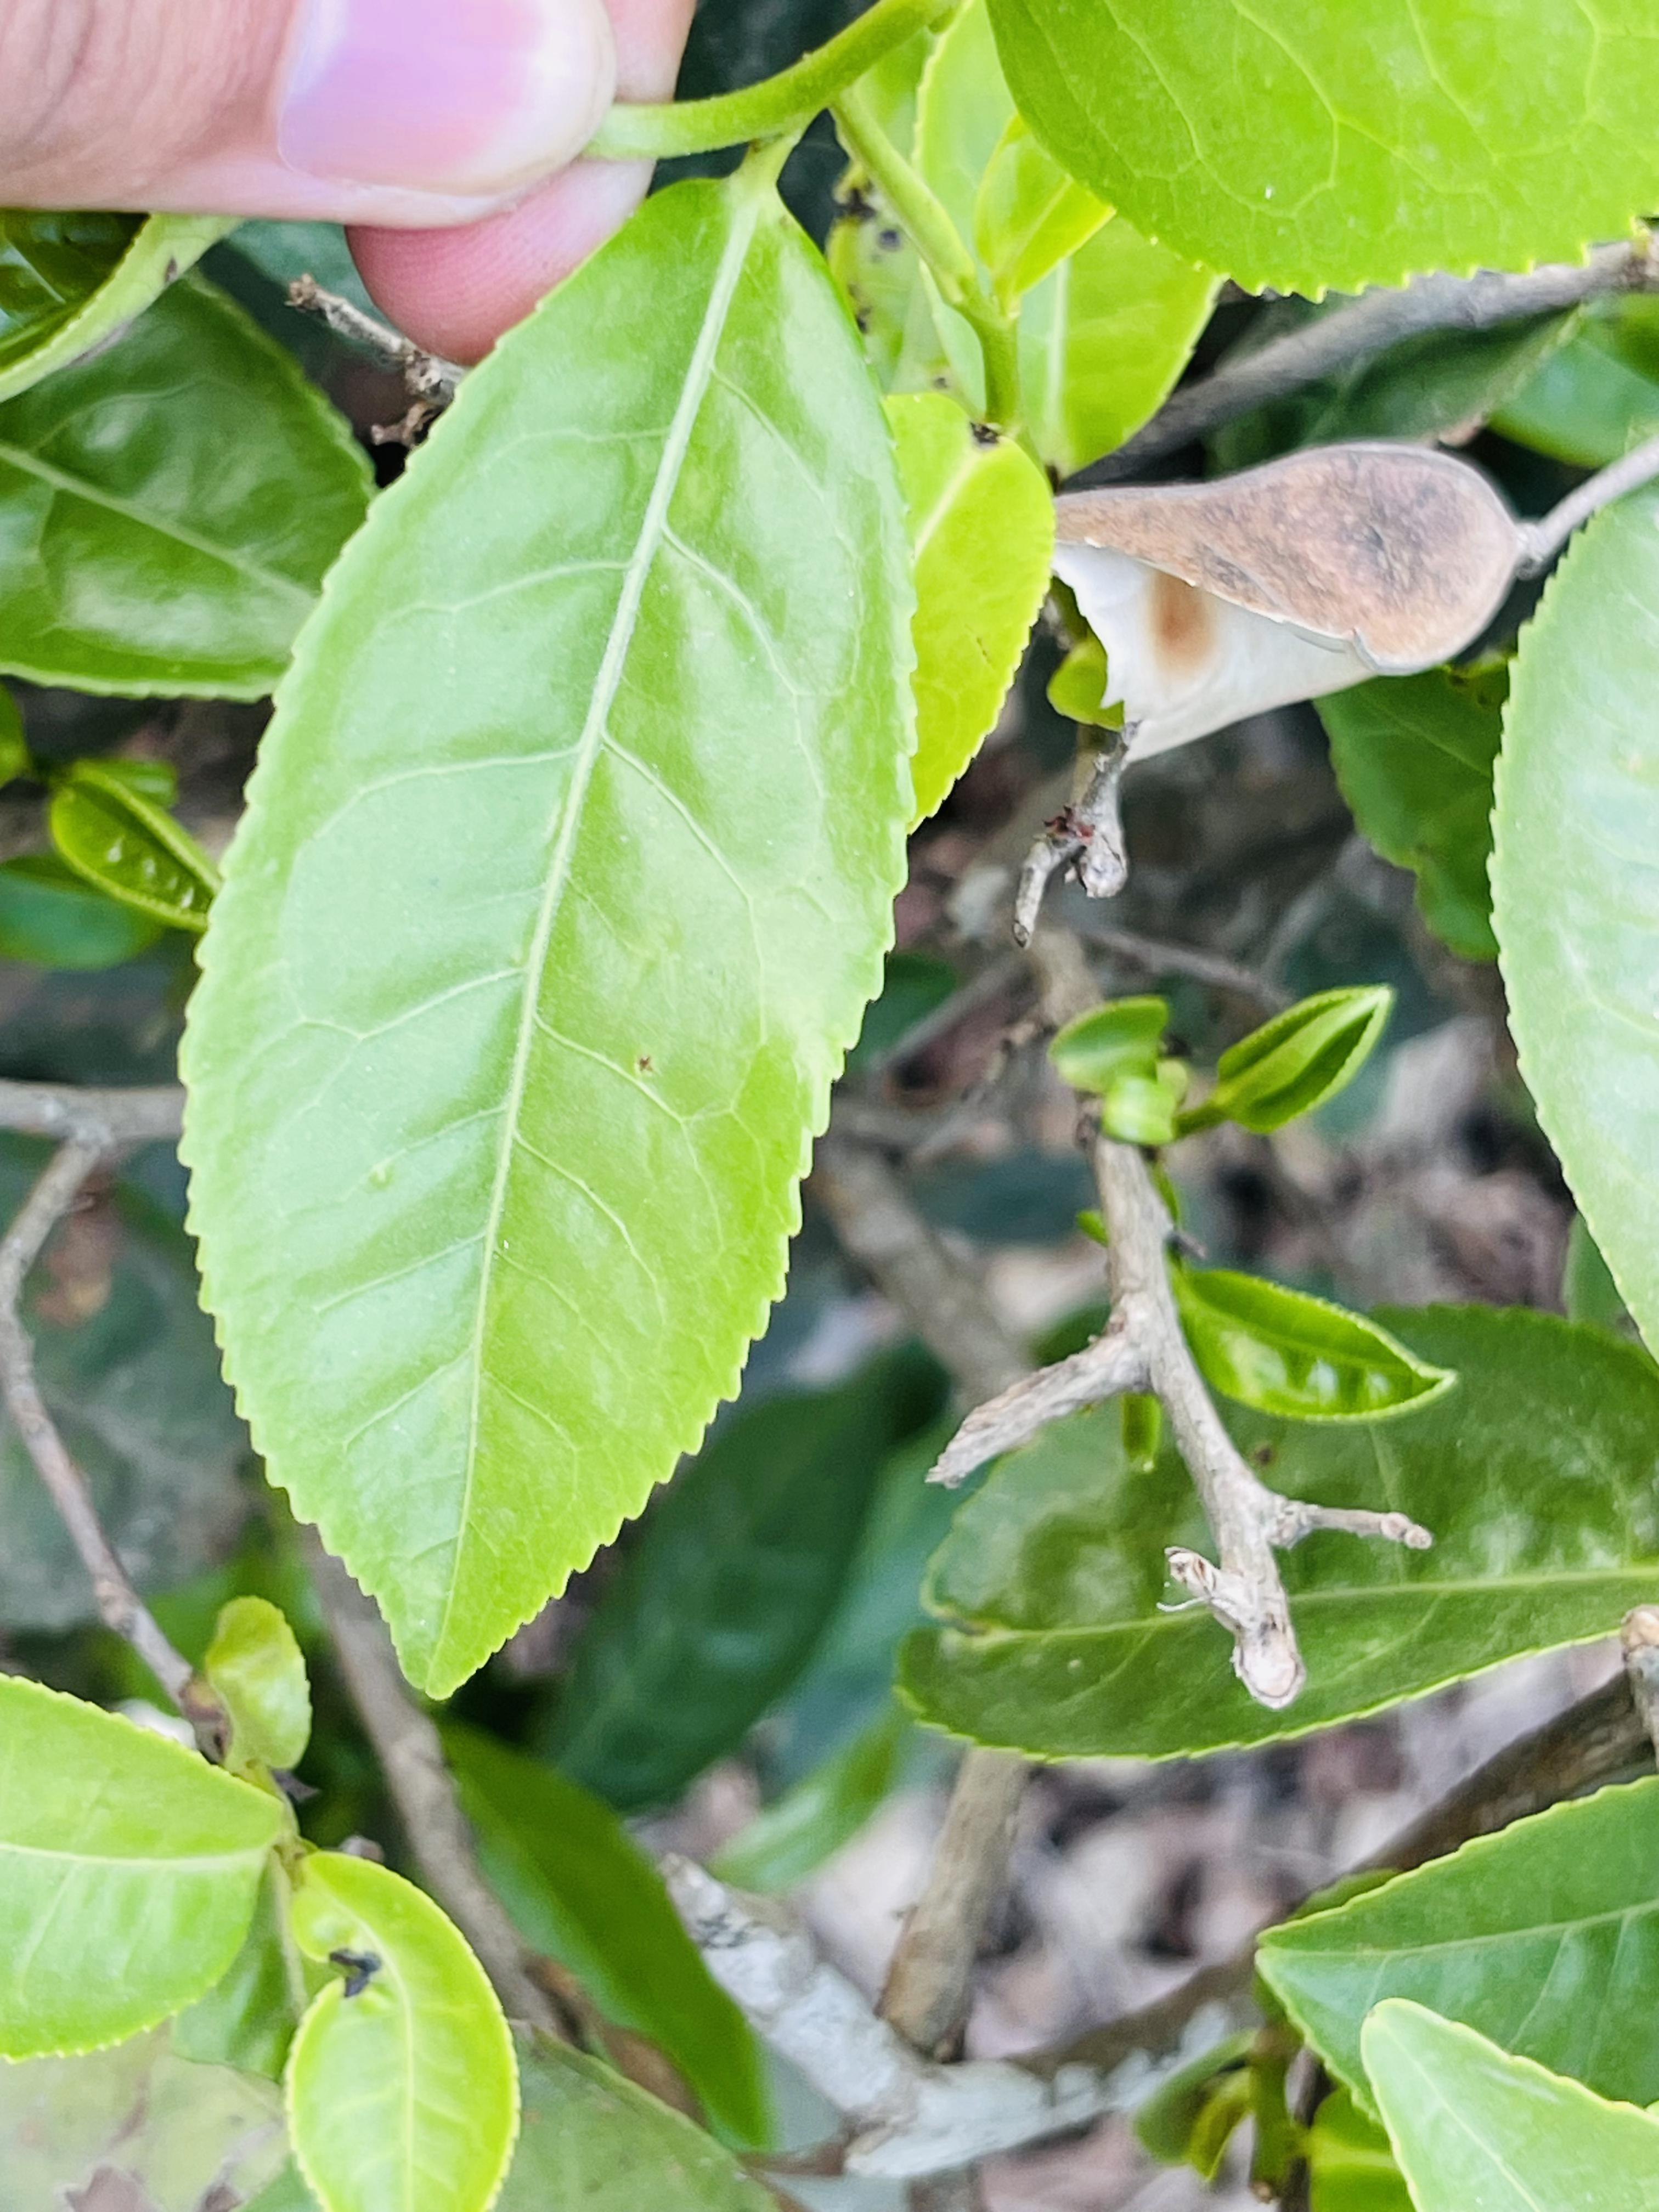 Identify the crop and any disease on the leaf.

tea, healthy leaf
